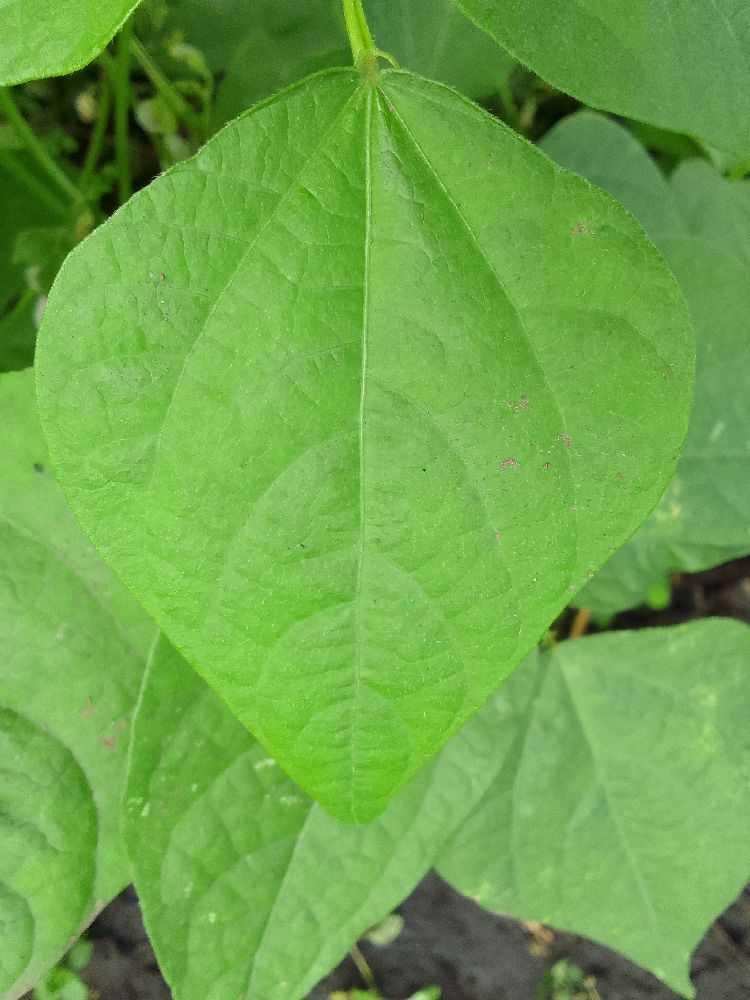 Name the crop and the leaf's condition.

common bean, healthy
